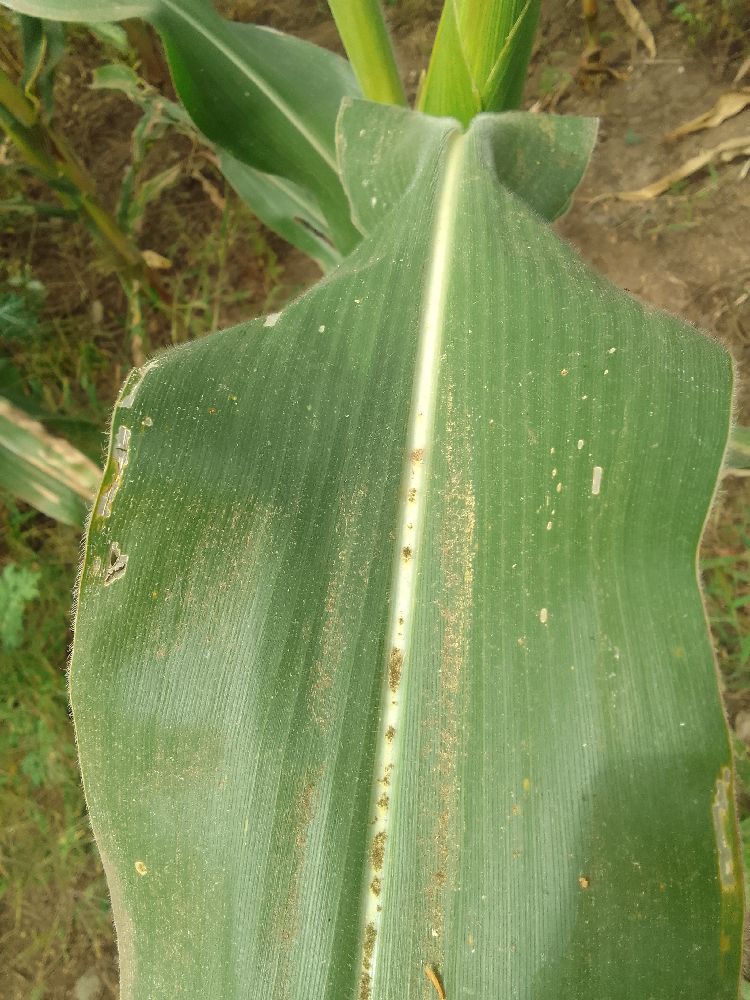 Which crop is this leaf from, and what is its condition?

maize, healthy
